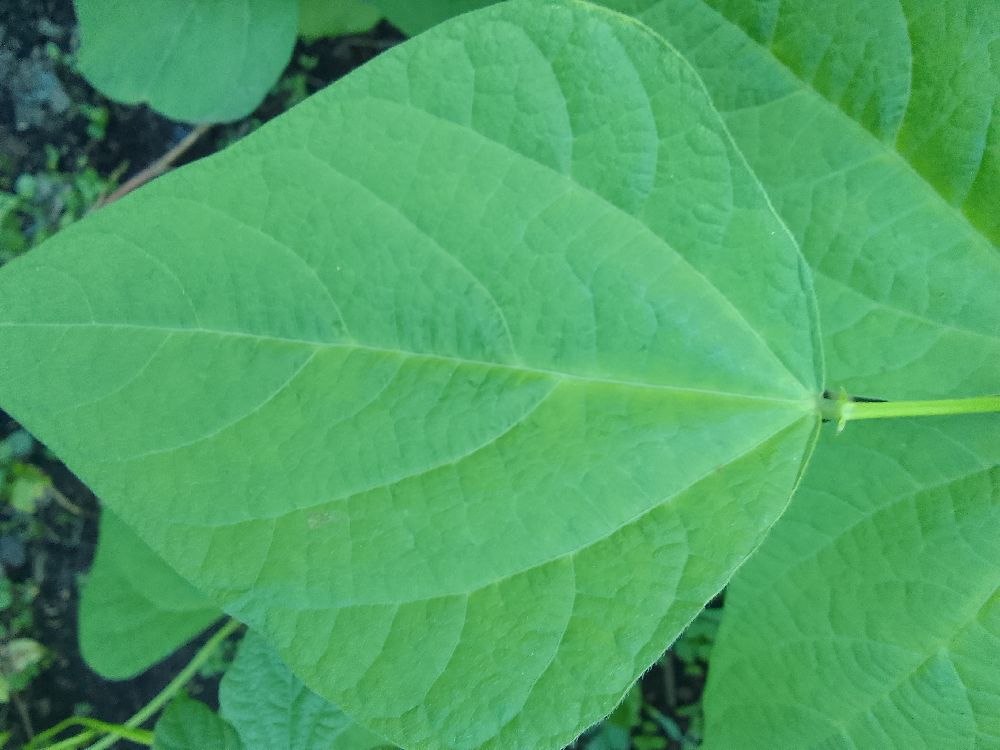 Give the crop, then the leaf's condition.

common bean, healthy
